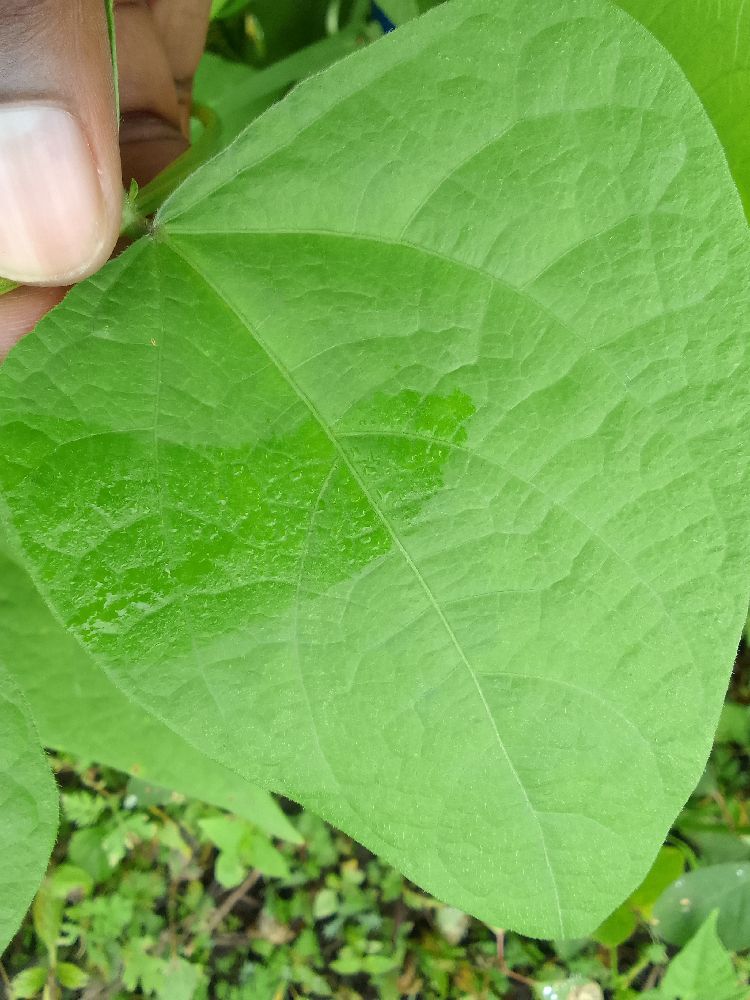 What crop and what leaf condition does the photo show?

common bean, healthy
